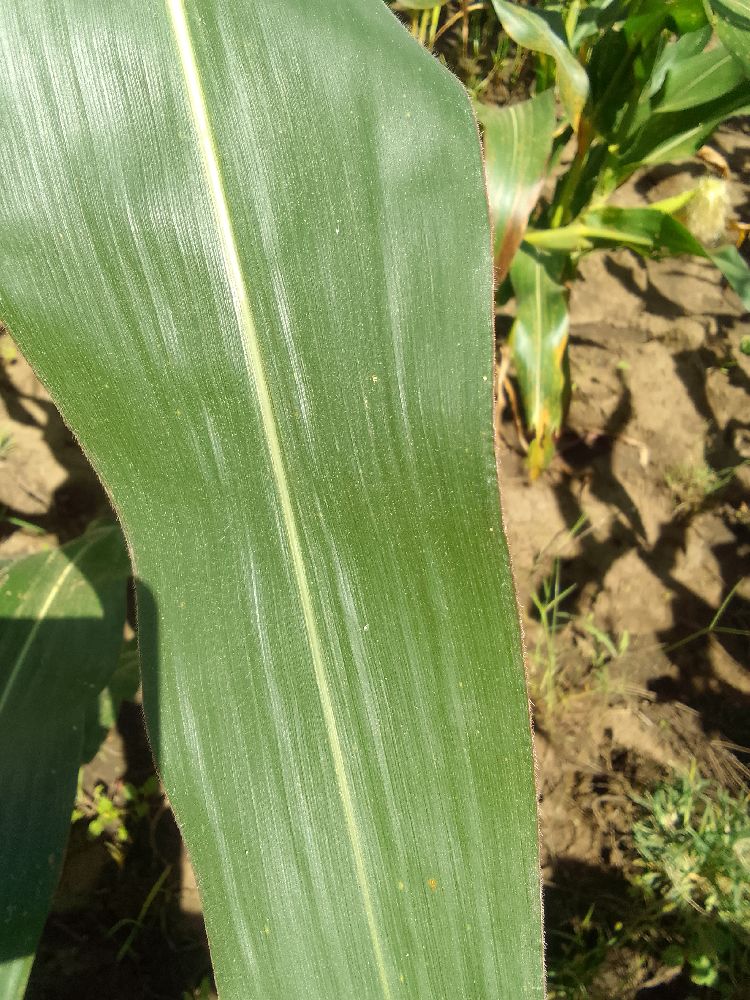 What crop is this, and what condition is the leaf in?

maize, healthy
